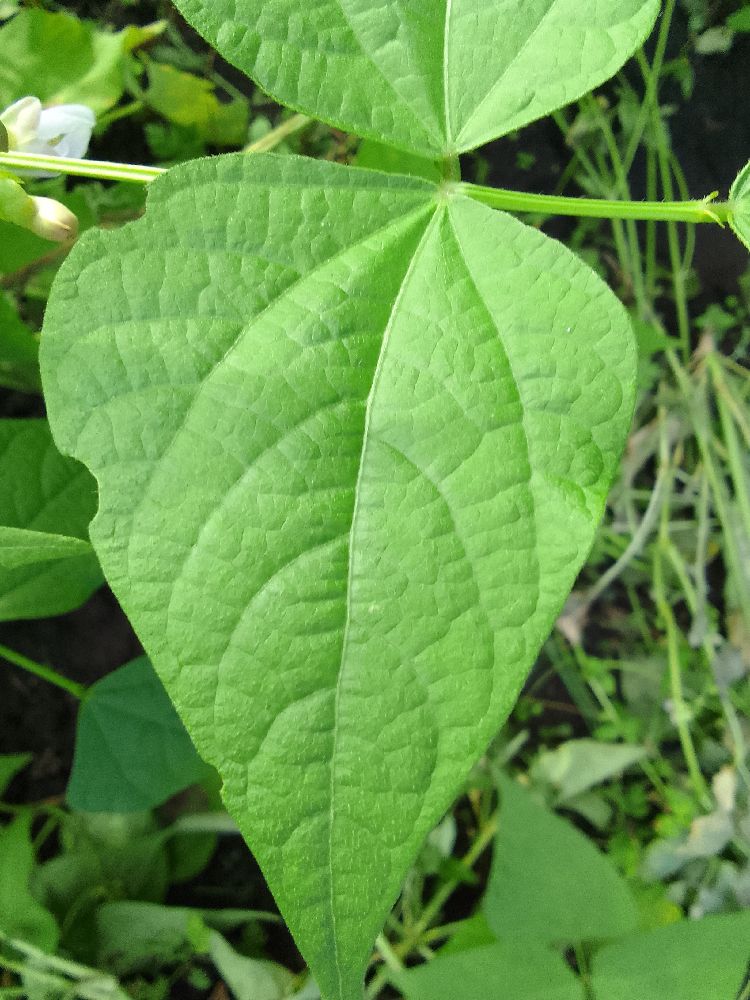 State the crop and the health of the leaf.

common bean, healthy
